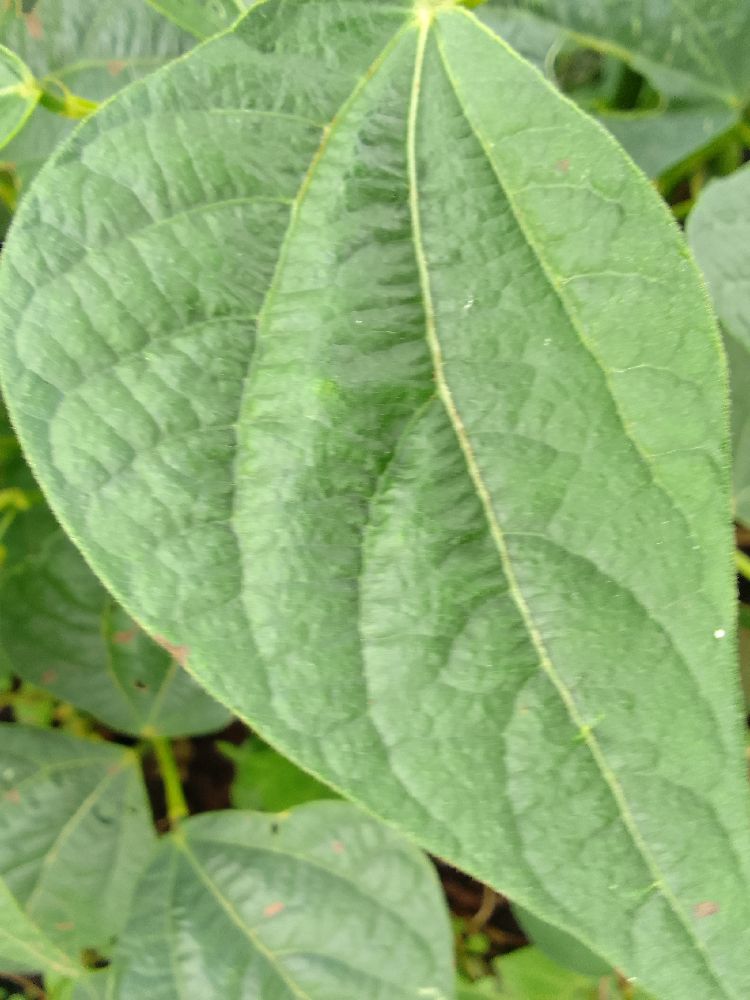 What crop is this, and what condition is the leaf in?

common bean, healthy
